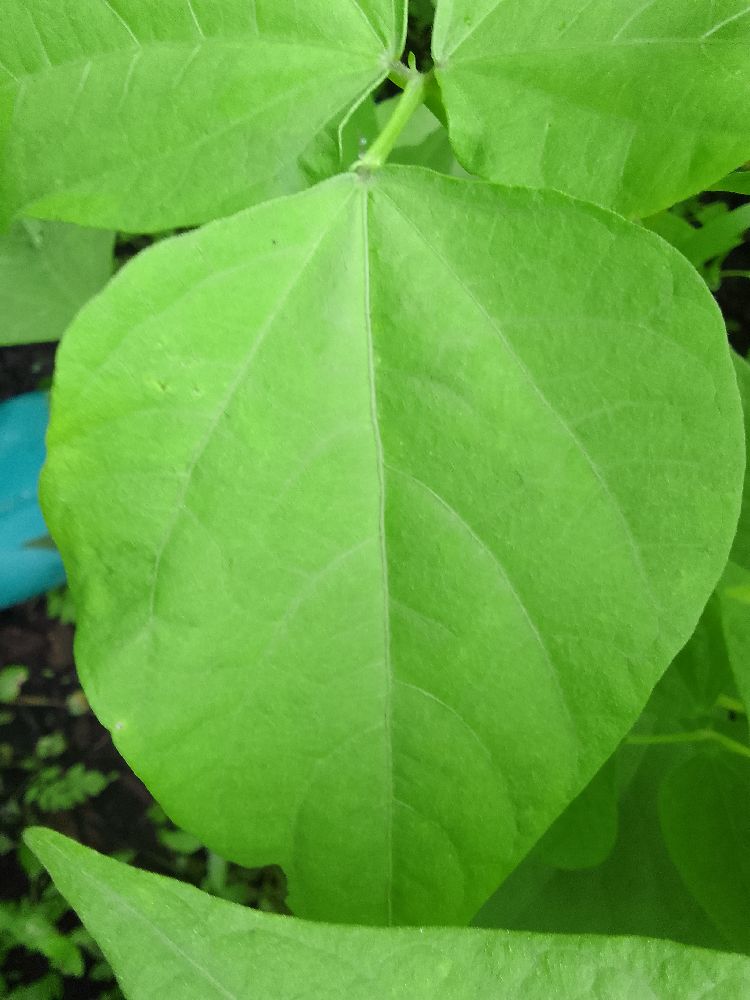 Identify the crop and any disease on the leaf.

common bean, healthy
